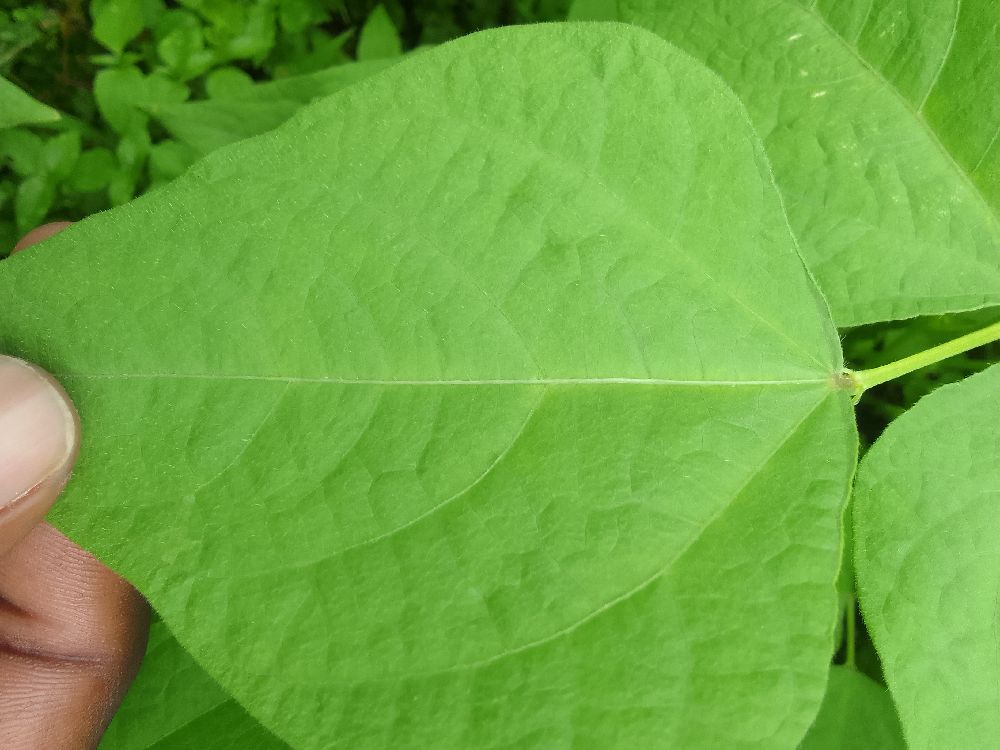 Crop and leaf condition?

common bean, healthy
